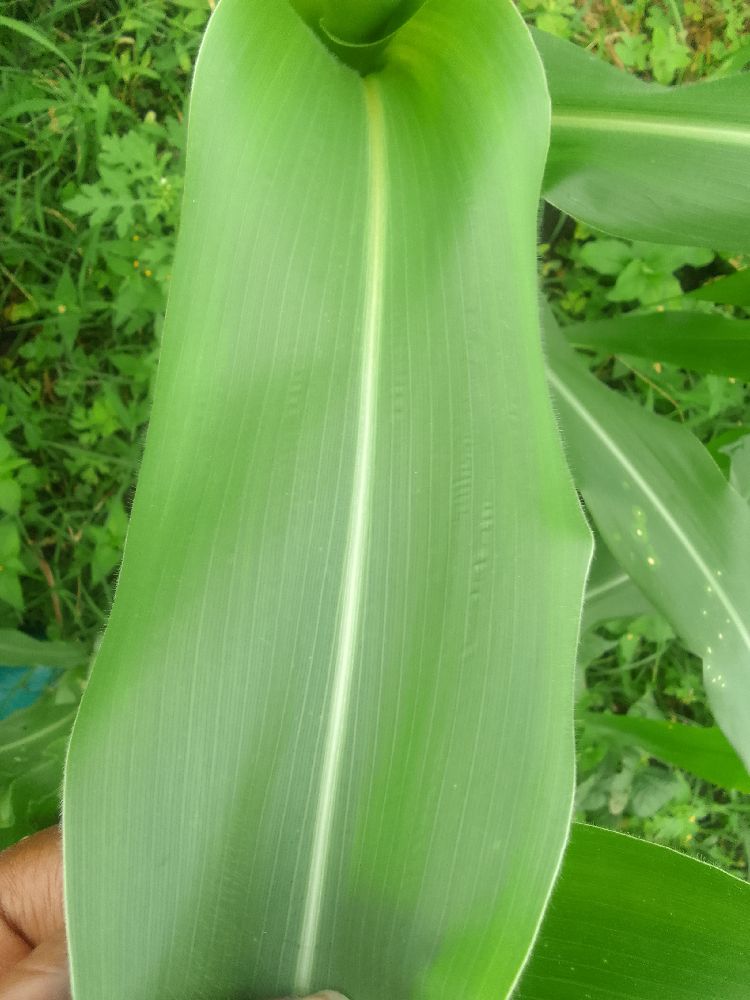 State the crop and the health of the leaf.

maize, healthy
